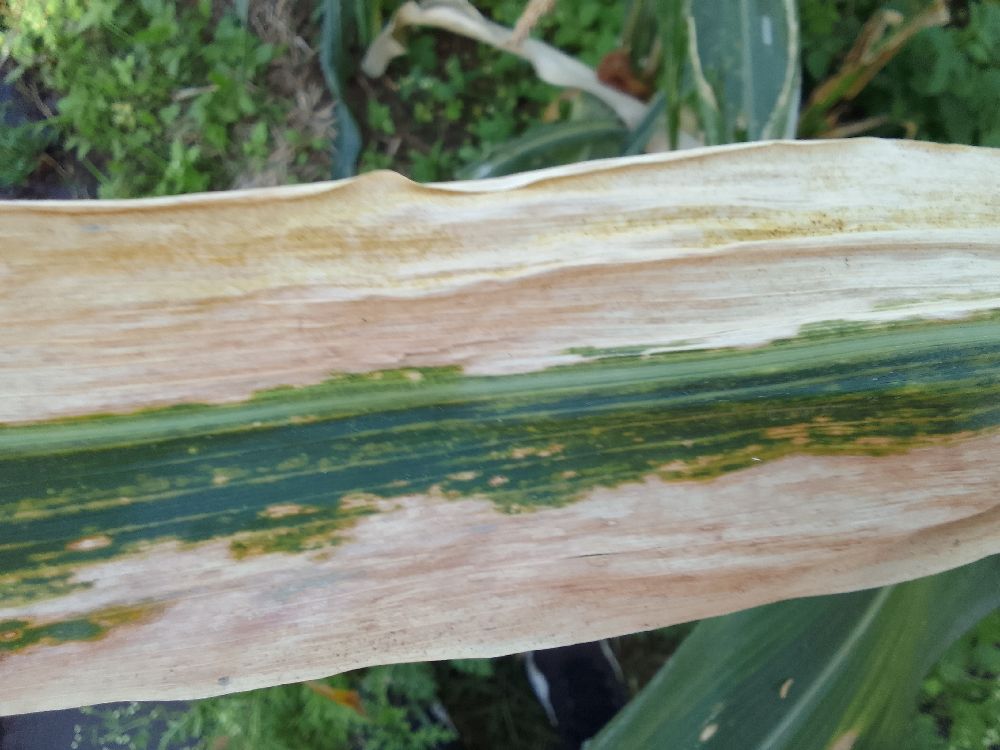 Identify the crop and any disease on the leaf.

maize, maize lethal necrosis
